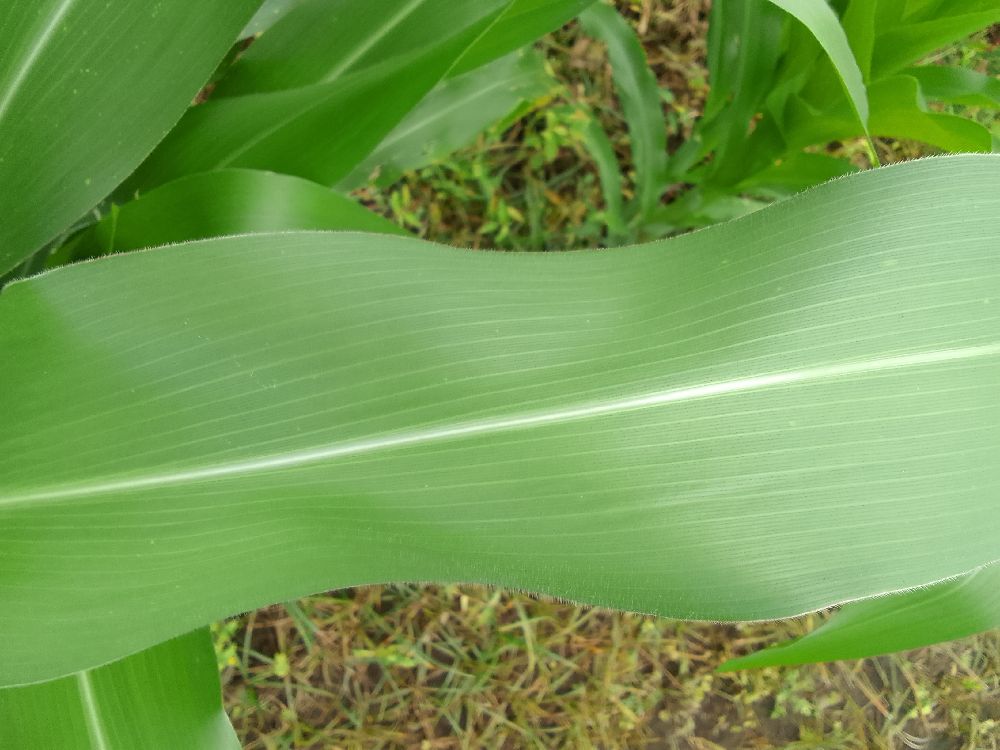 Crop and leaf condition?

maize, healthy
